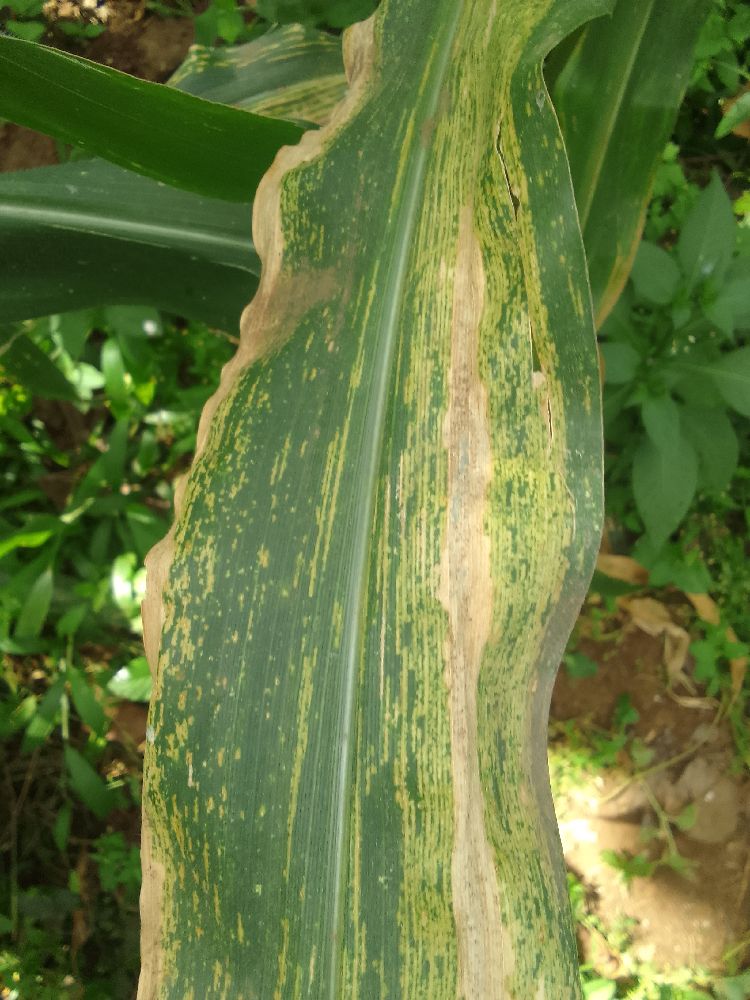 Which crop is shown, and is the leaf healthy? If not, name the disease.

maize, maize lethal necrosis
